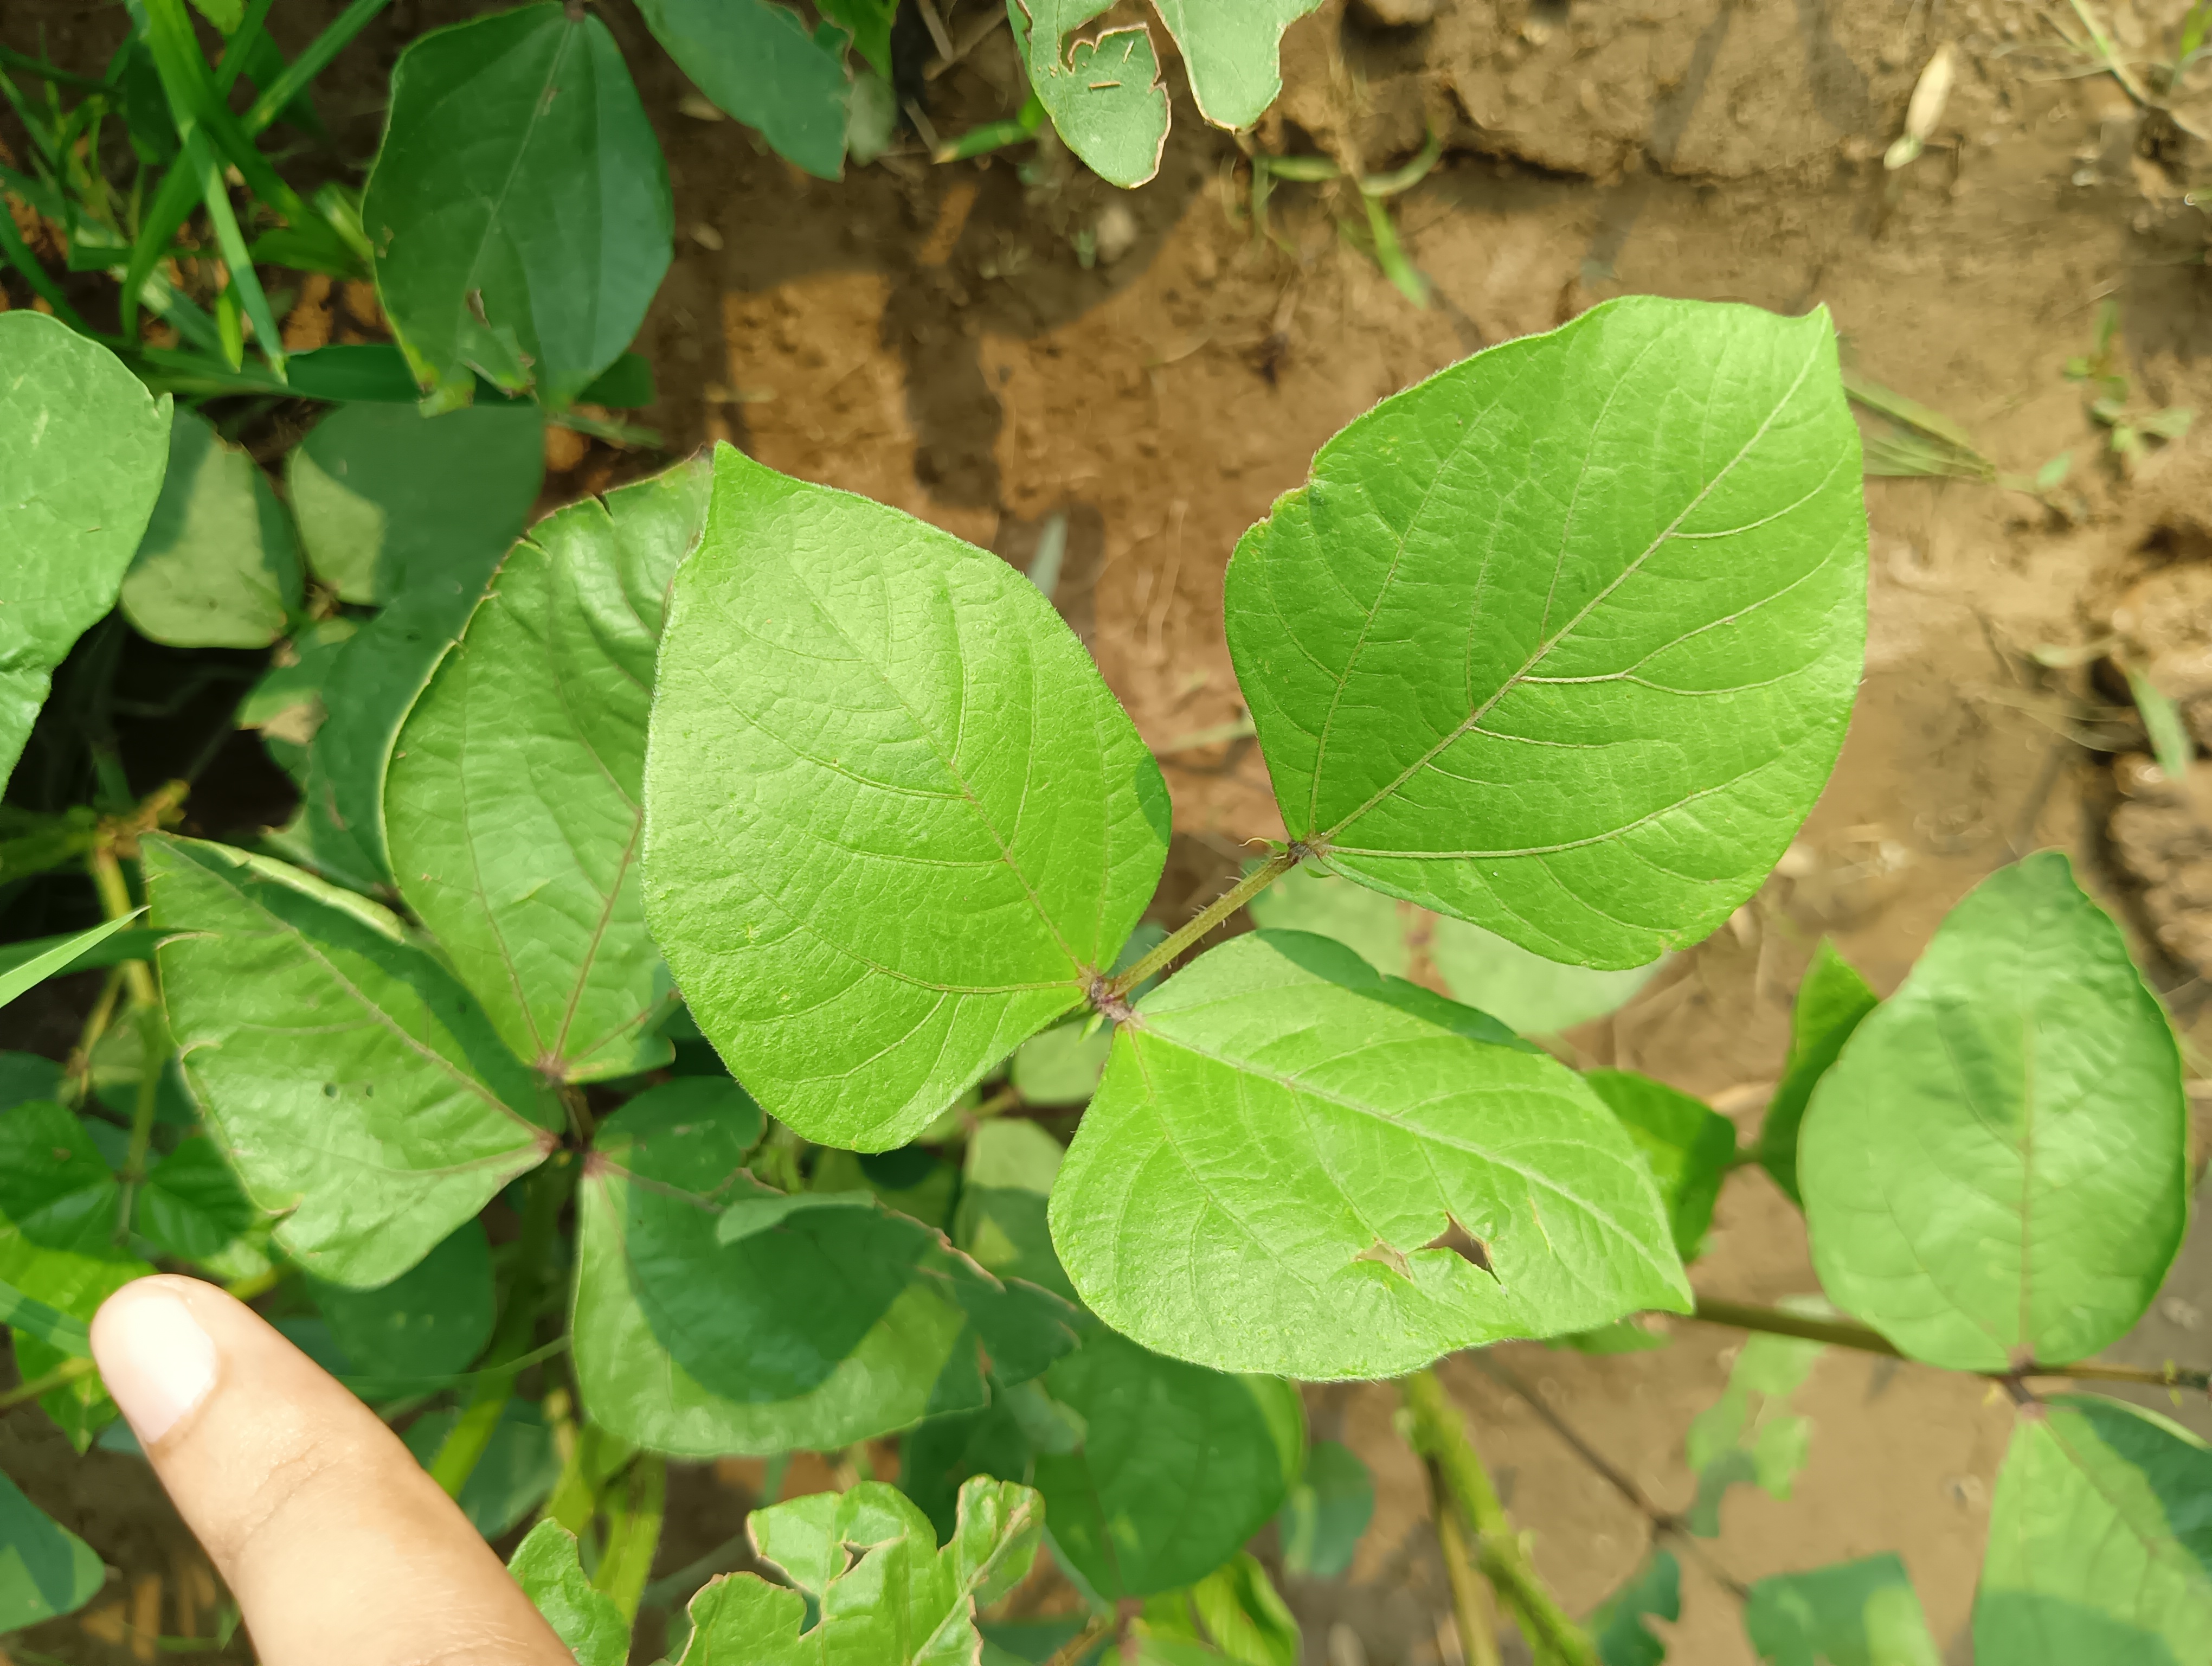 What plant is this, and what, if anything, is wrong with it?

mungbean, healthy
